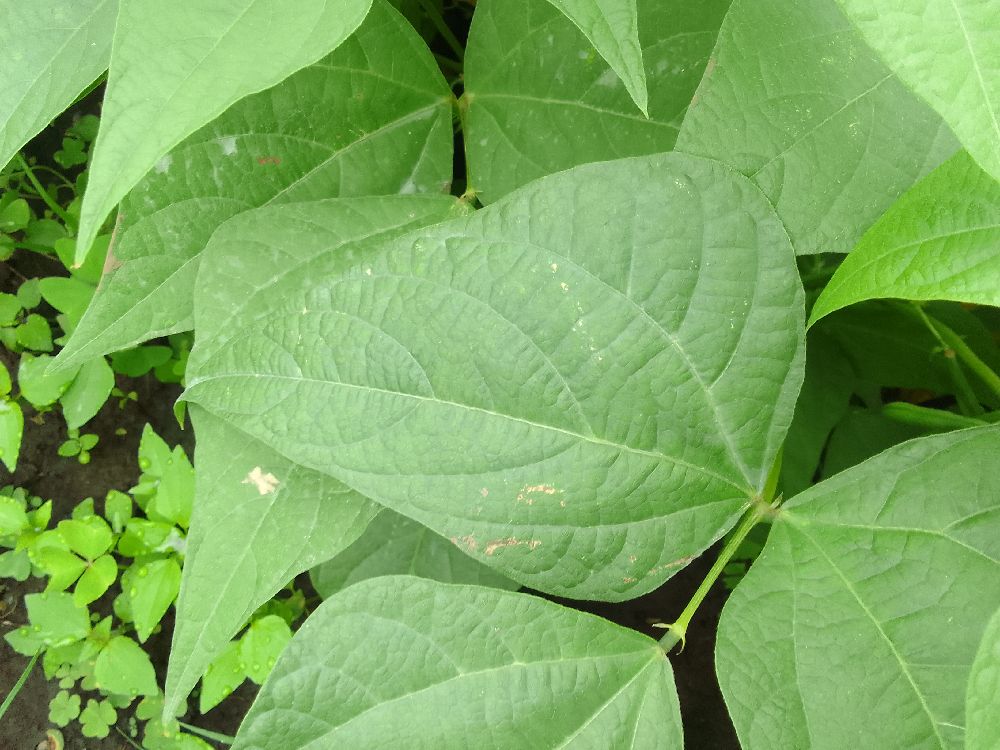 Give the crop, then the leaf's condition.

common bean, healthy
